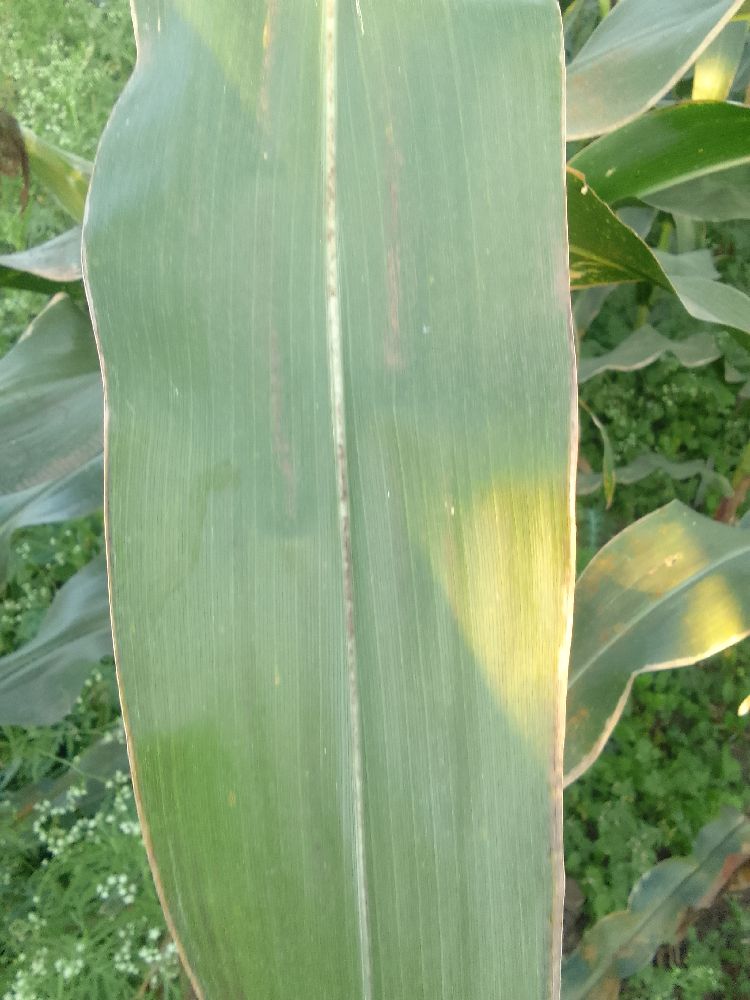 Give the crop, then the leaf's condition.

maize, healthy
